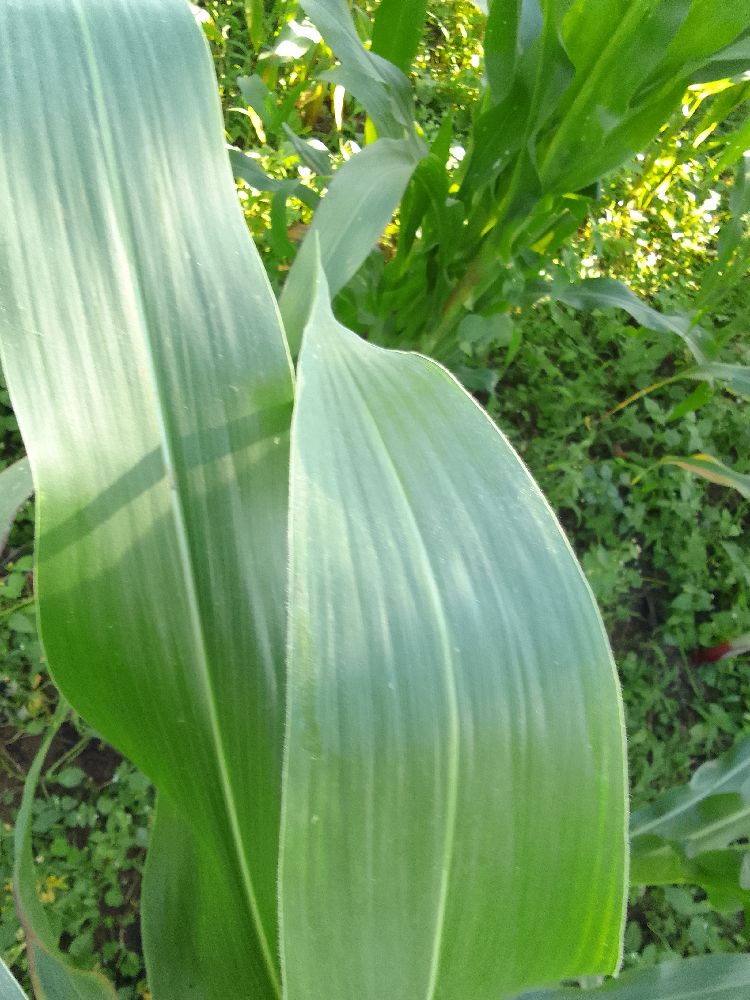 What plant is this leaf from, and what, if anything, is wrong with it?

maize, healthy
